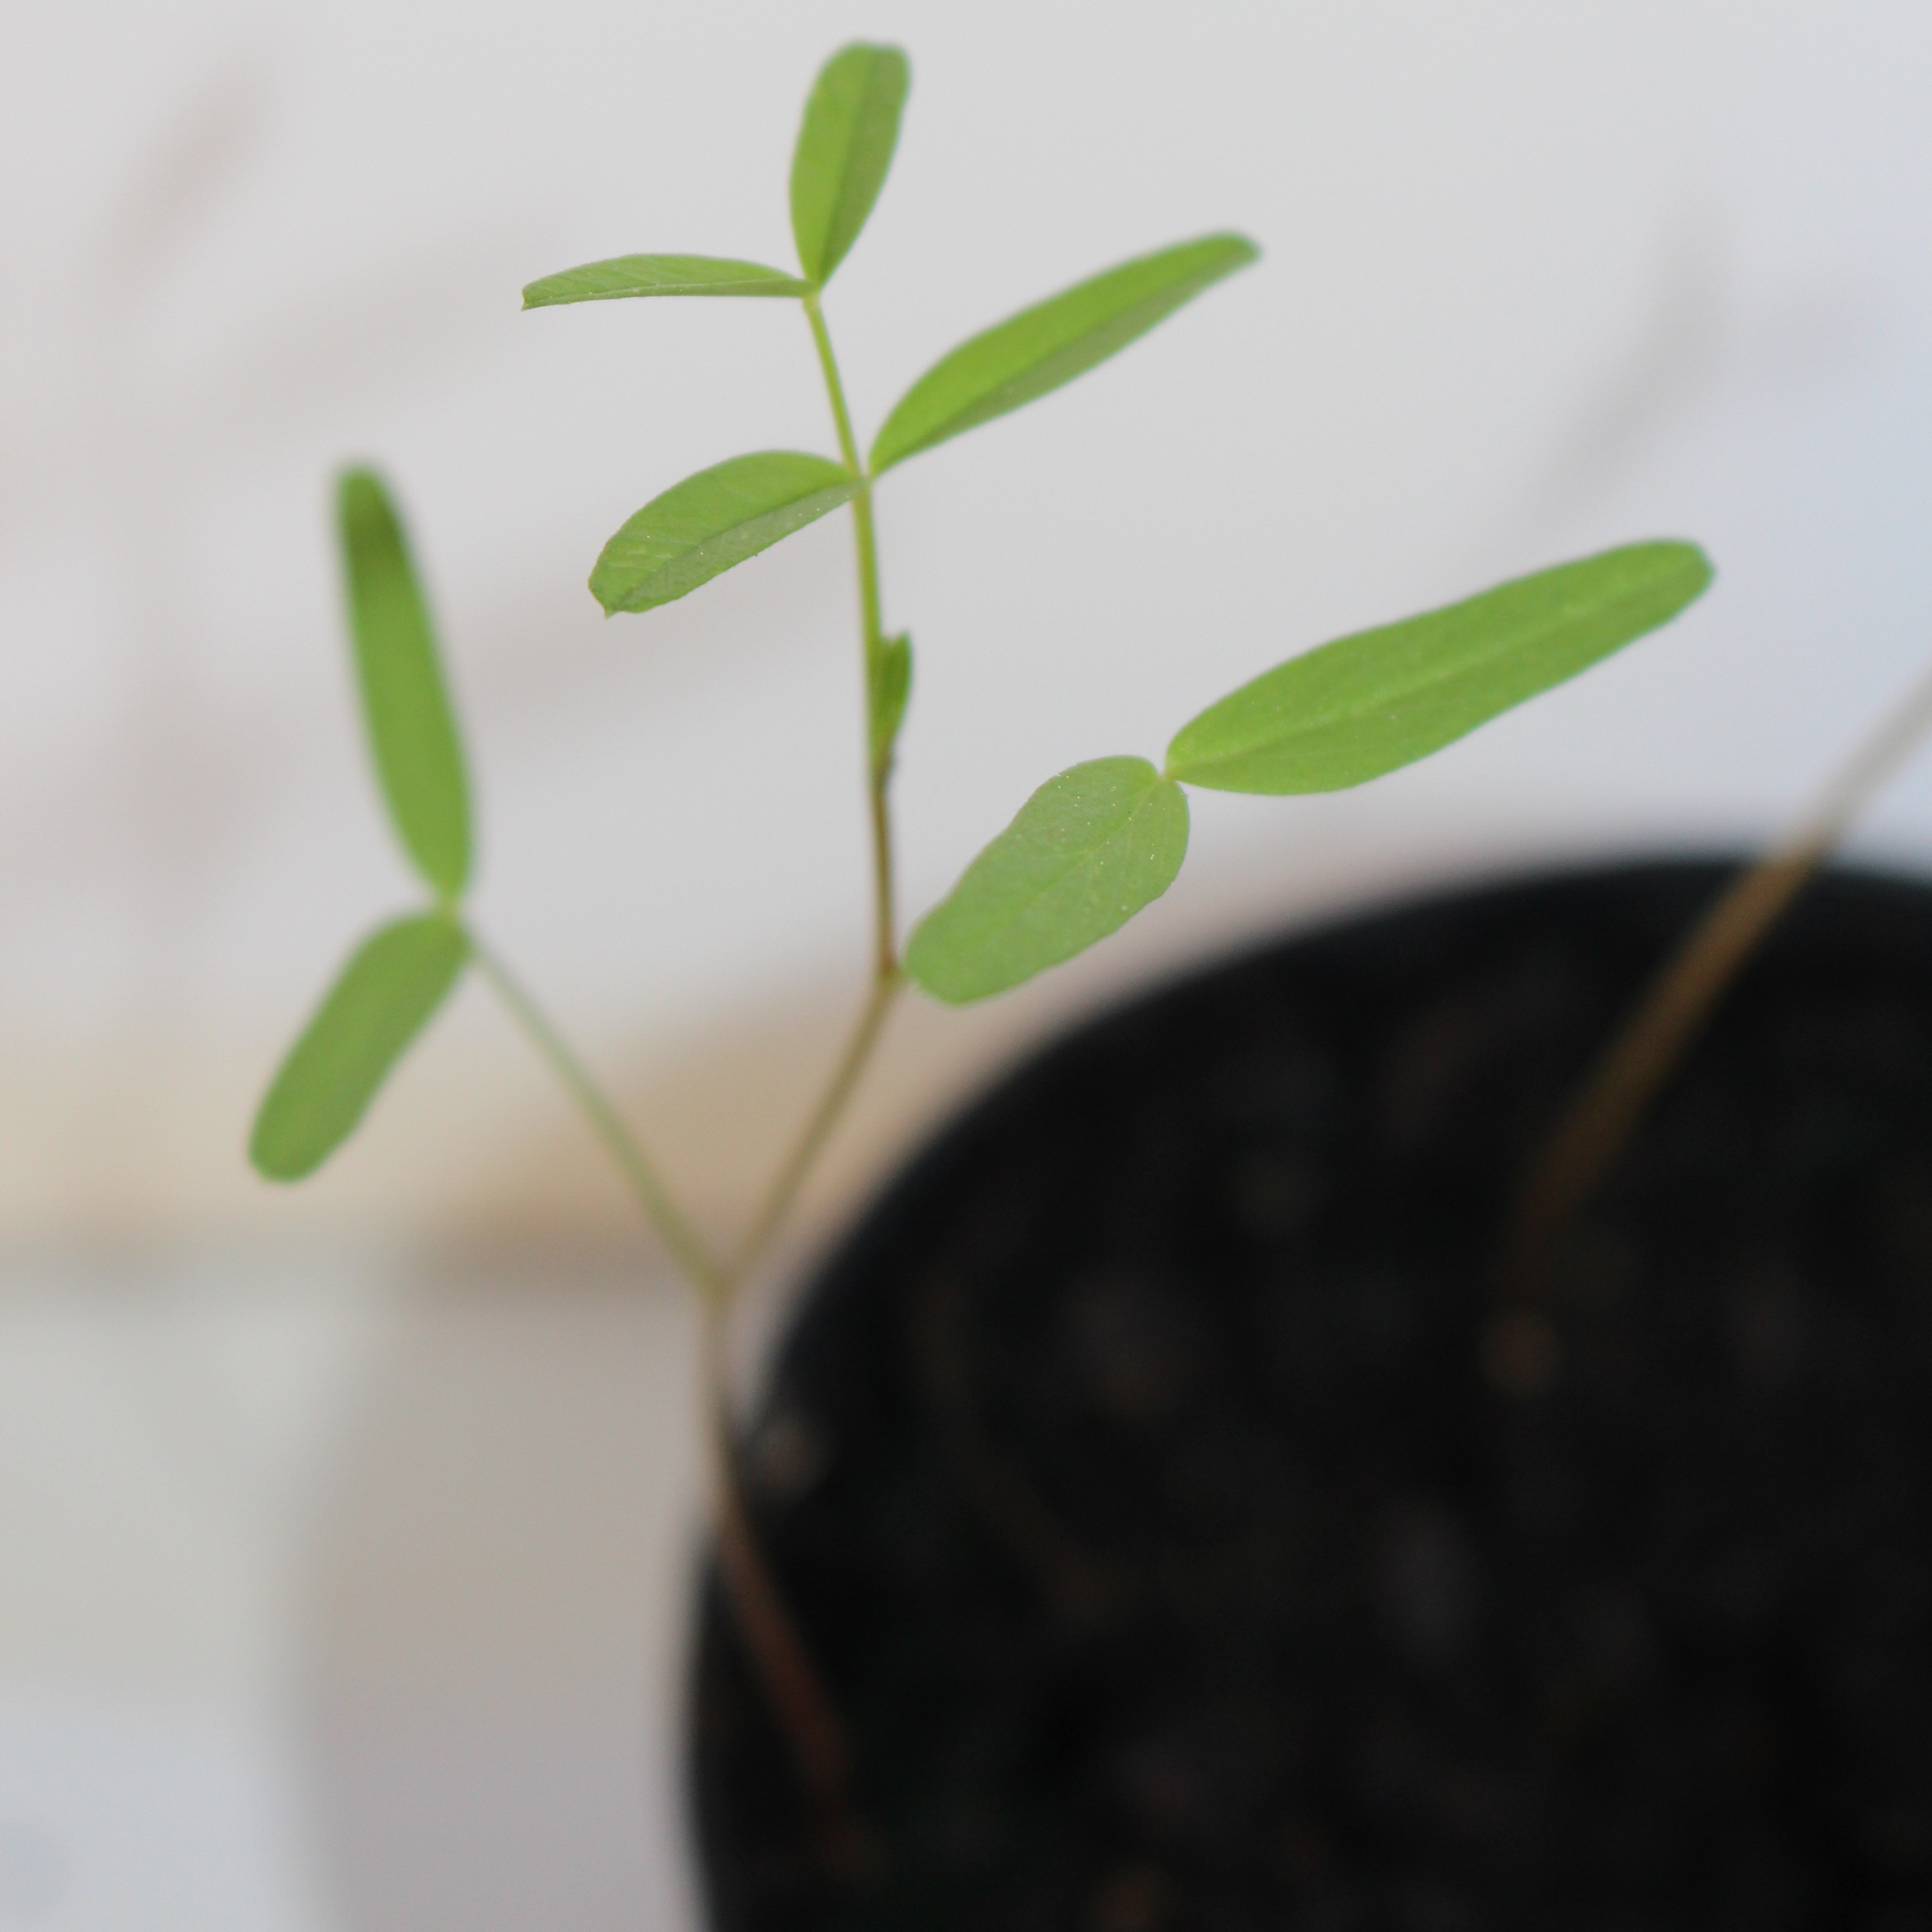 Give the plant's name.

Vicia sativa
